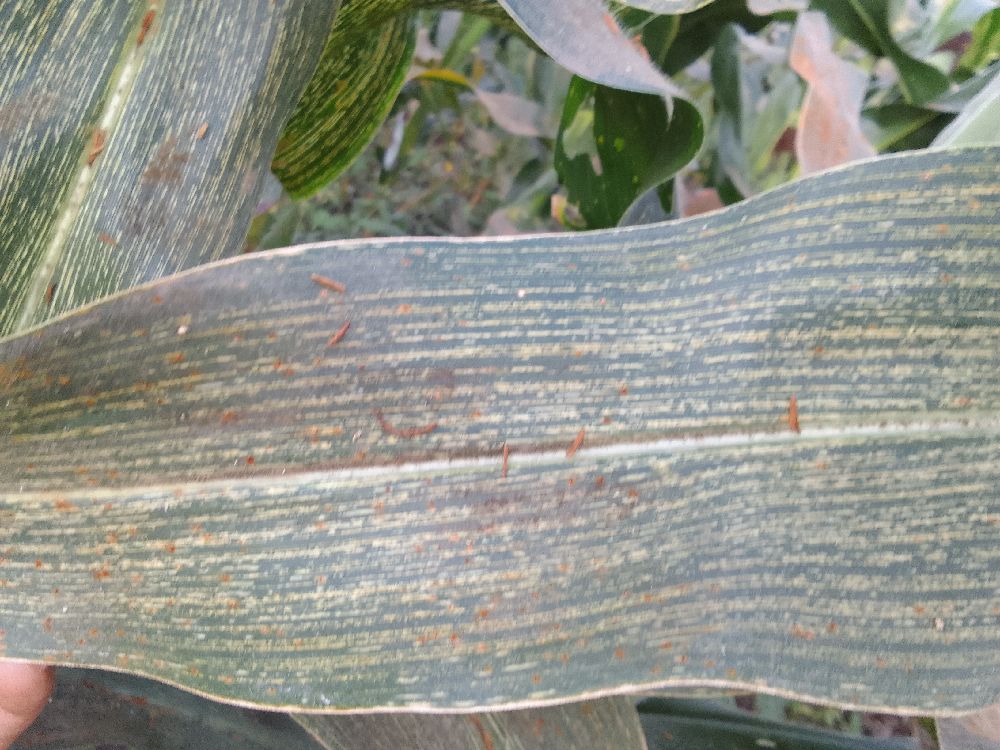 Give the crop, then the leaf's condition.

maize, maize streak virus
